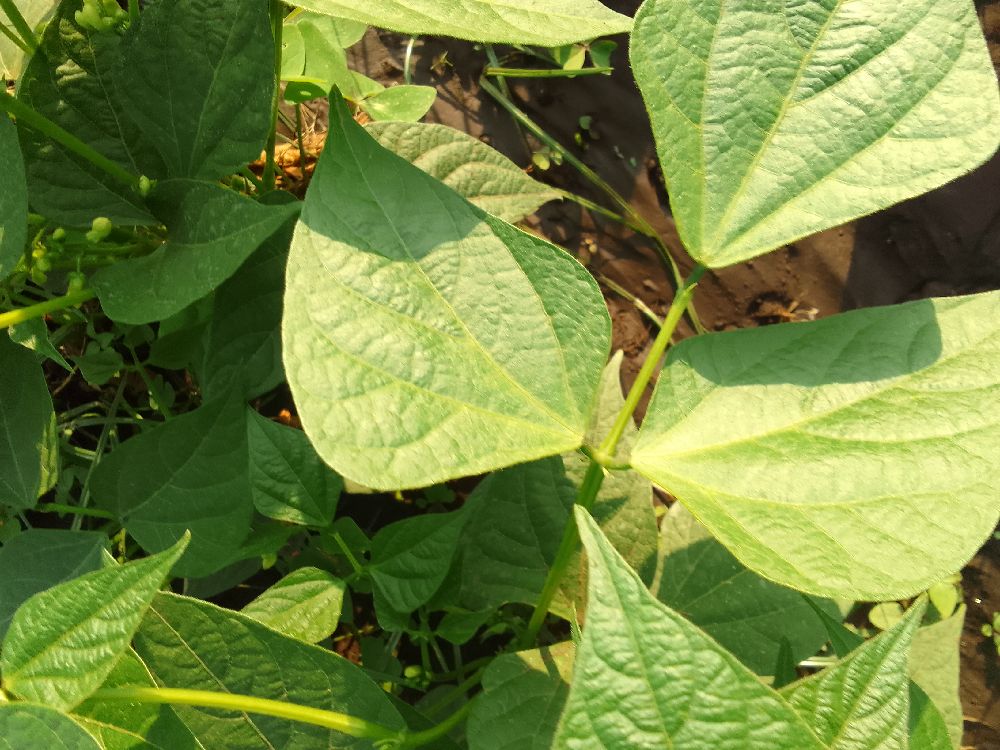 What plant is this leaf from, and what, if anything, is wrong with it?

common bean, healthy
